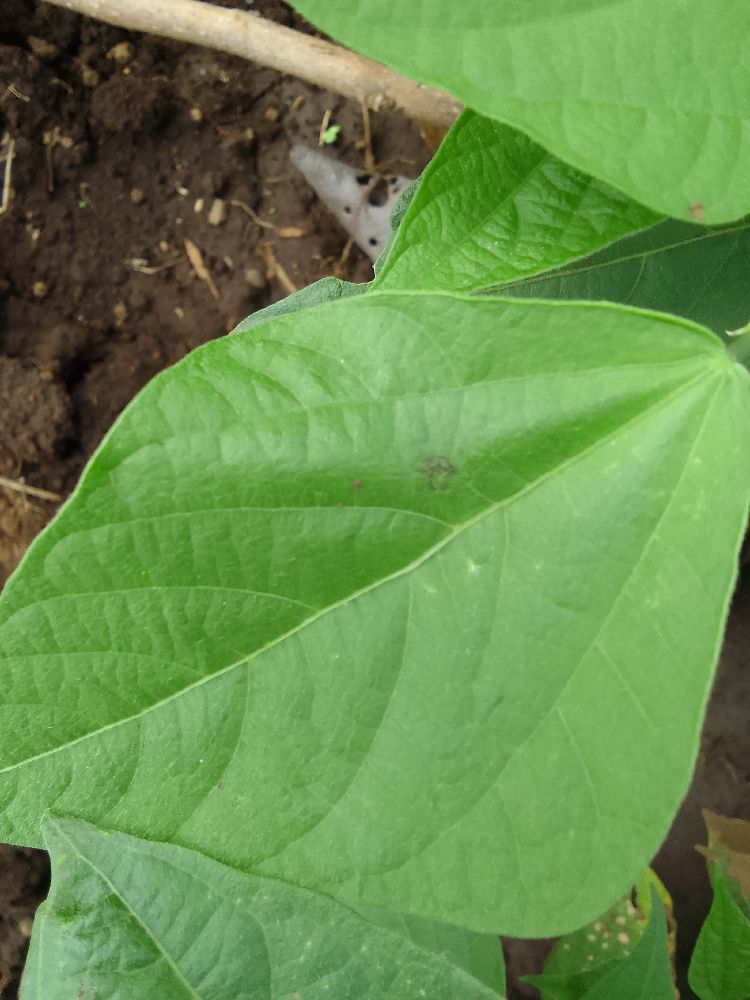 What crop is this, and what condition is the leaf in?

common bean, healthy
